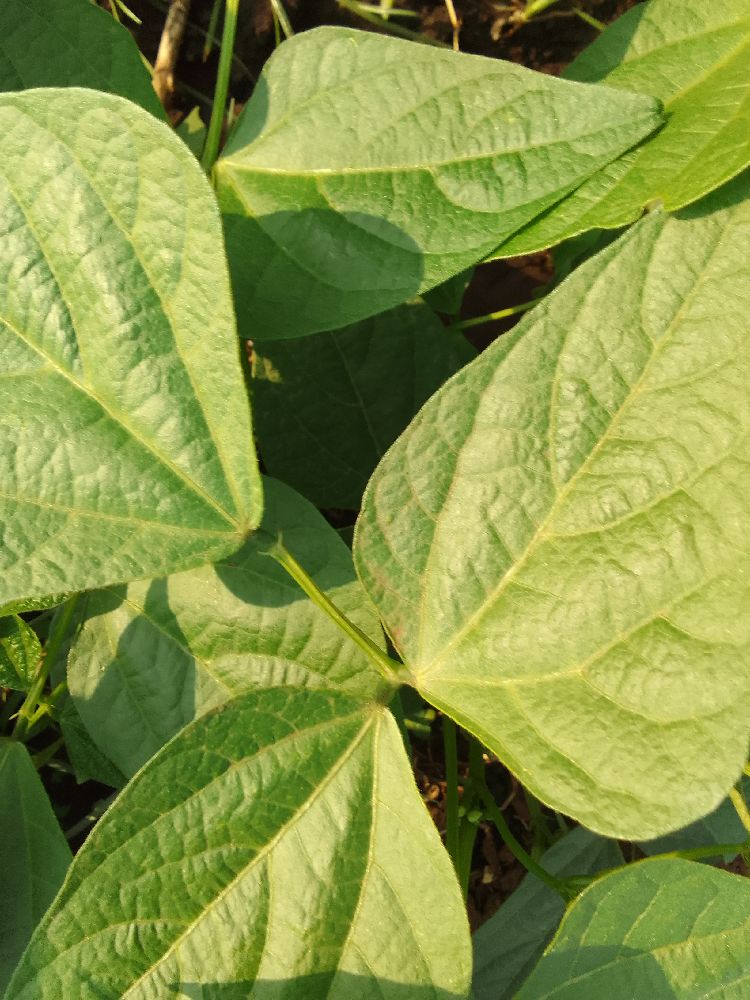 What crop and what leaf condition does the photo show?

common bean, healthy
